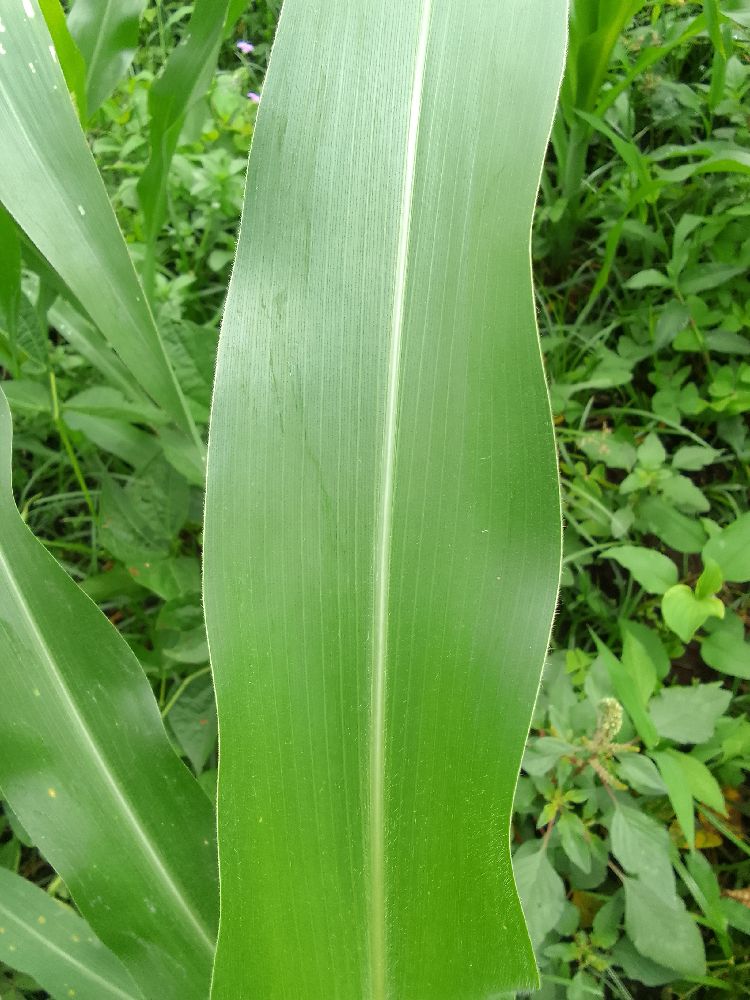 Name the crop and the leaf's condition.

maize, healthy
